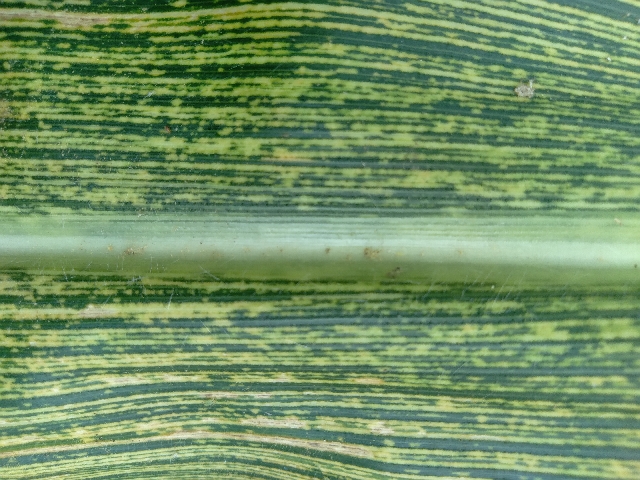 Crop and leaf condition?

maize, maize streak virus
